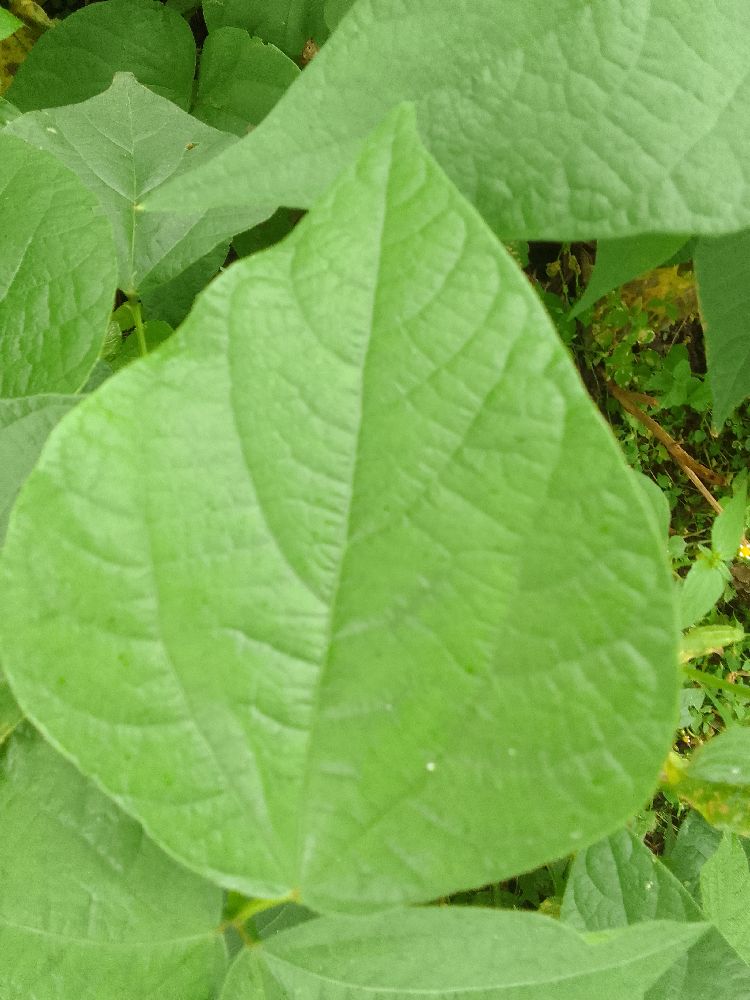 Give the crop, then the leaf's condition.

common bean, healthy
